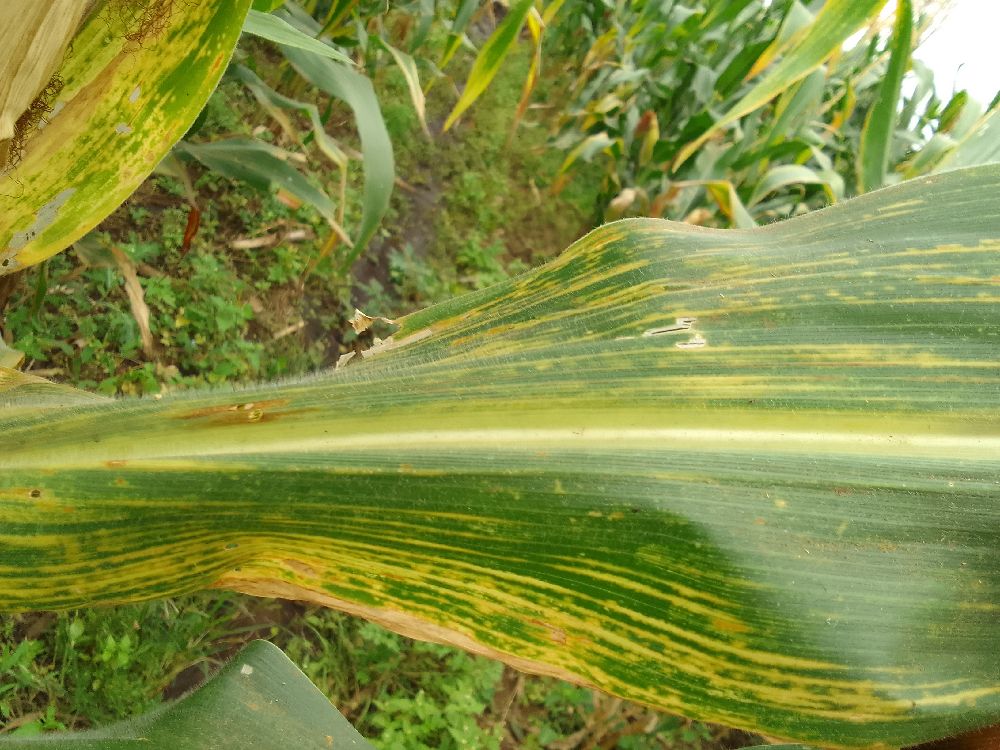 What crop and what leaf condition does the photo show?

maize, maize lethal necrosis
